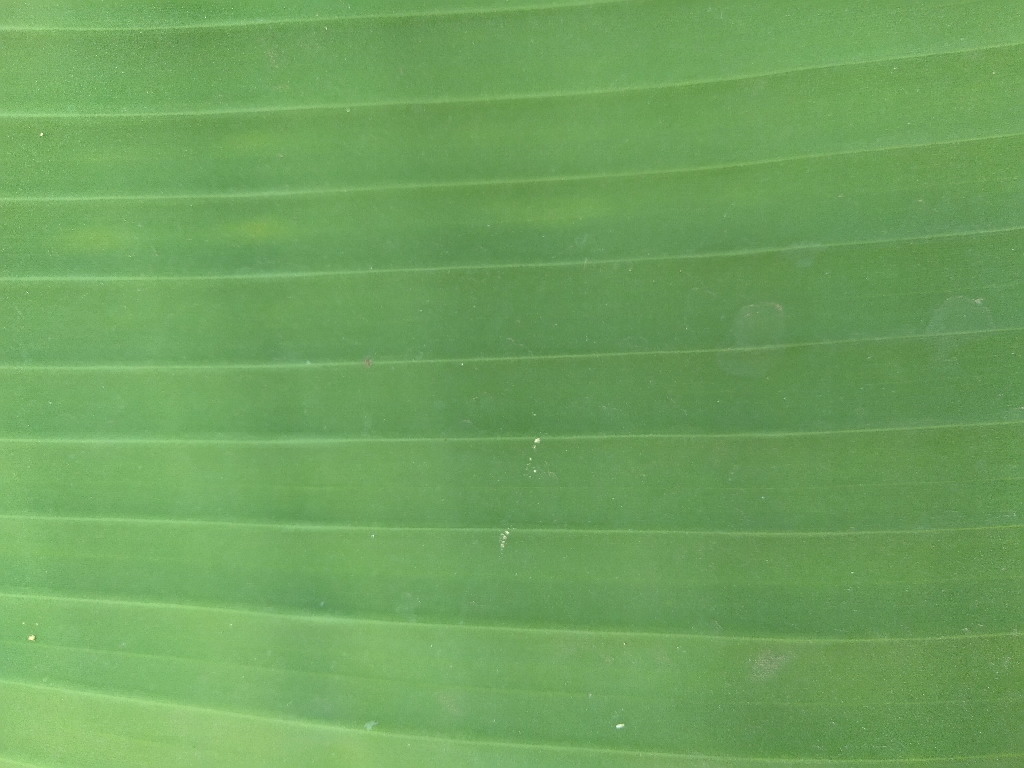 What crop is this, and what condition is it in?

banana, healthy
